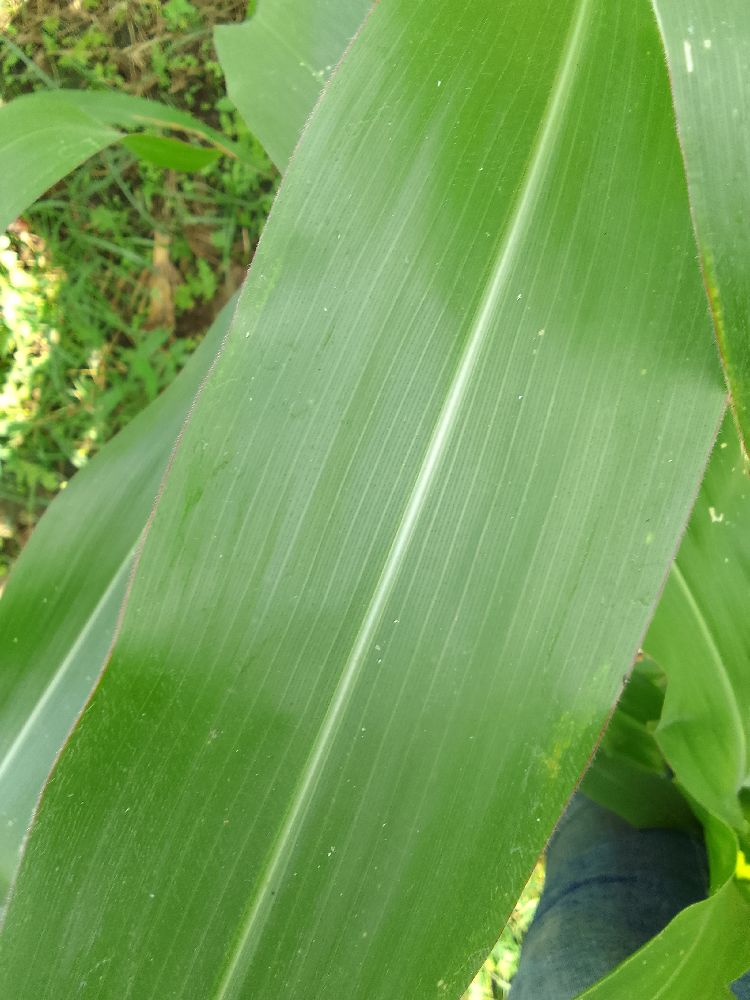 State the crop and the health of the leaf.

maize, healthy
